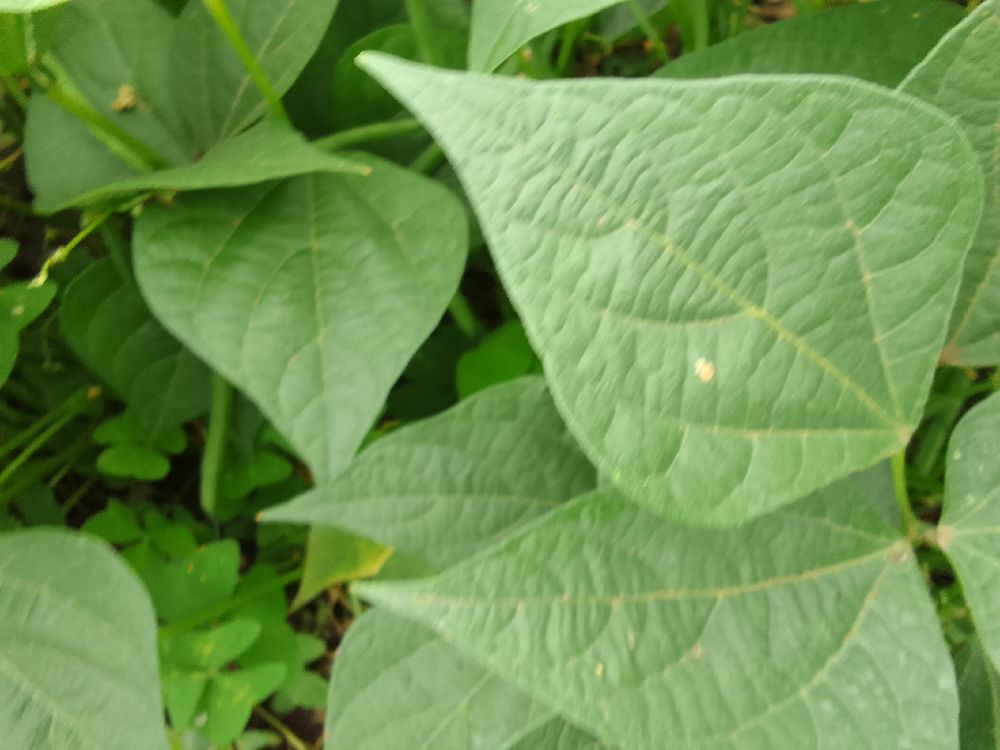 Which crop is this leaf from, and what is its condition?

common bean, healthy
